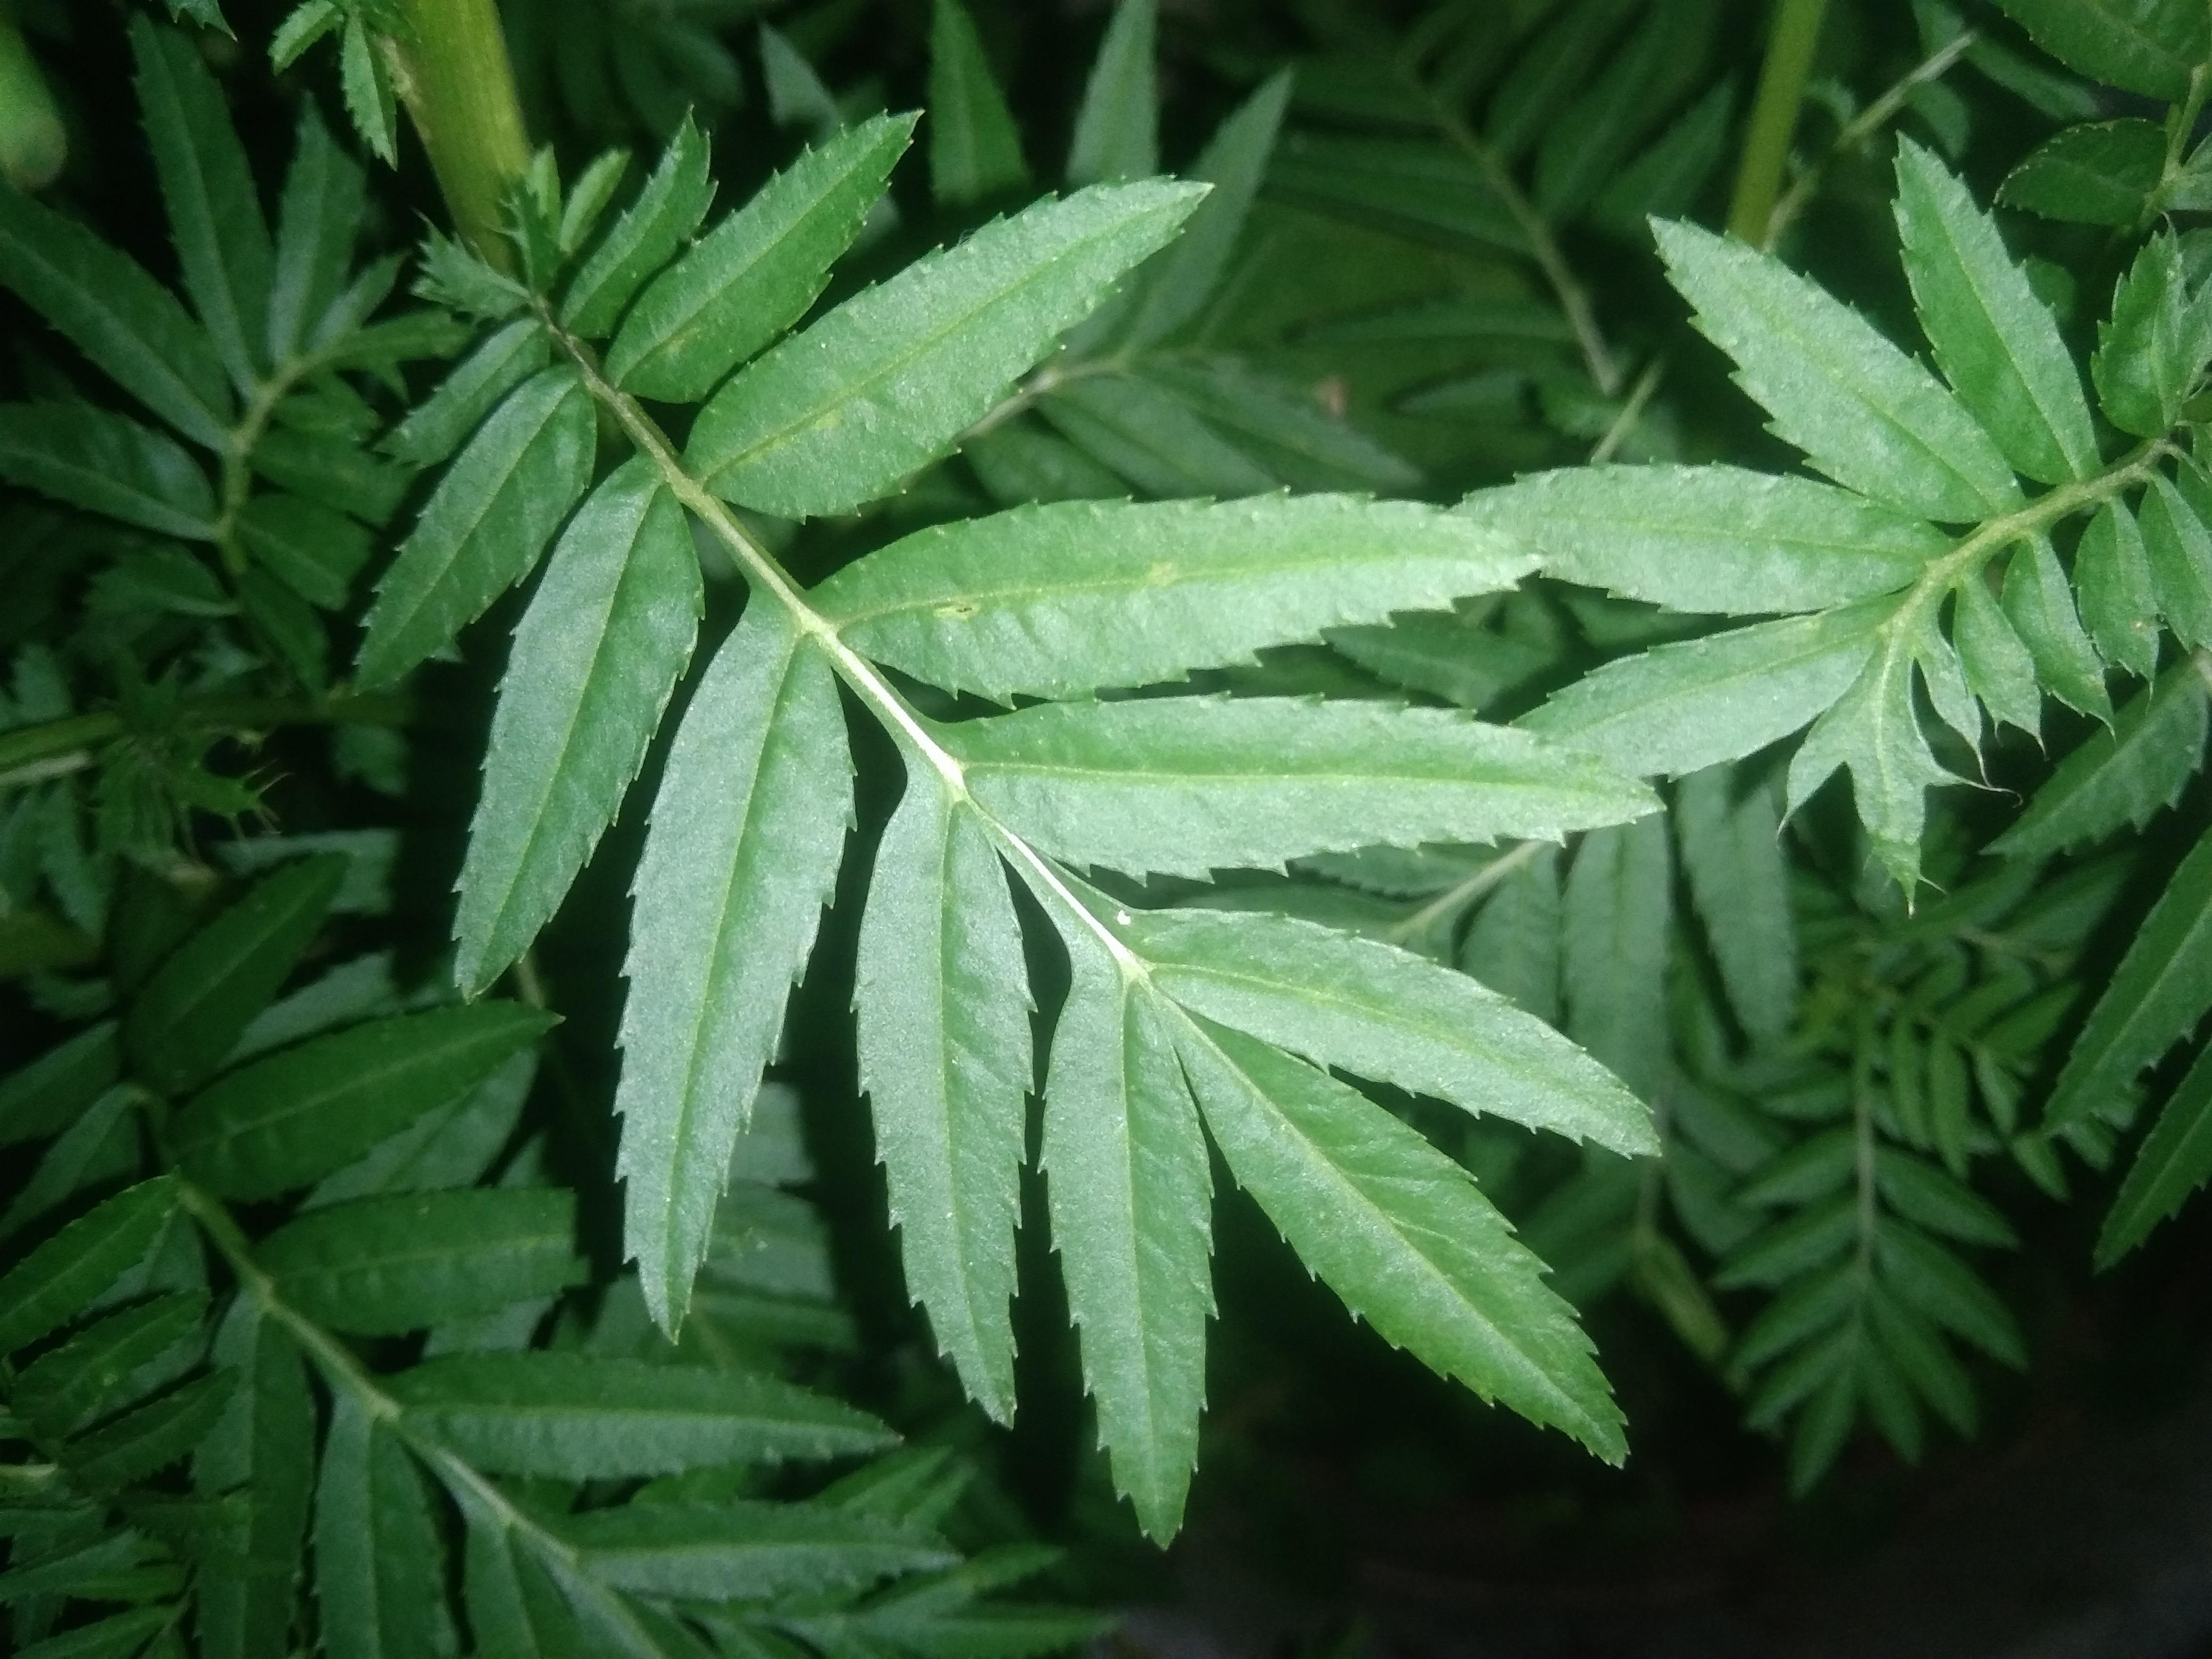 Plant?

marigold
